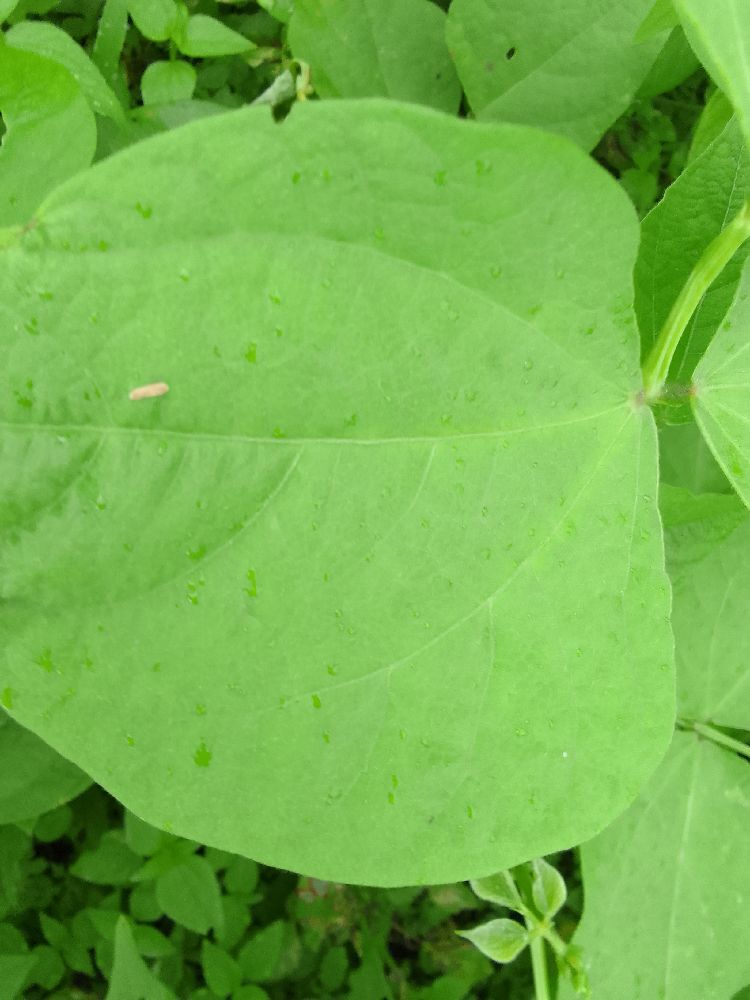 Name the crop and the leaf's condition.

common bean, healthy
